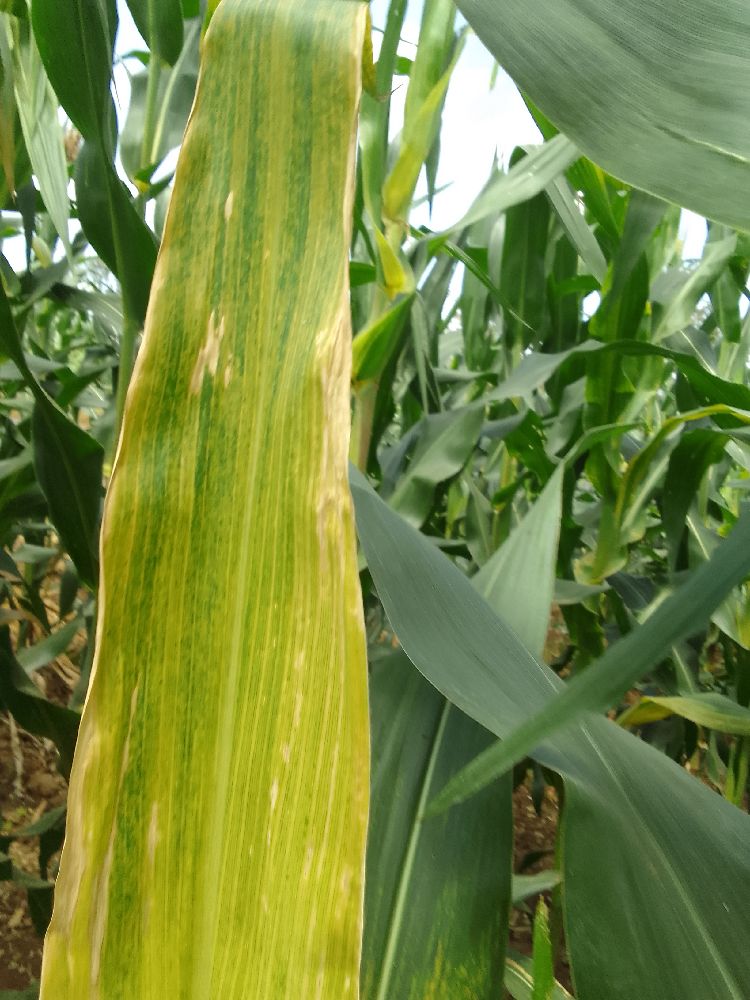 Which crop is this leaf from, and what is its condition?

maize, maize lethal necrosis
